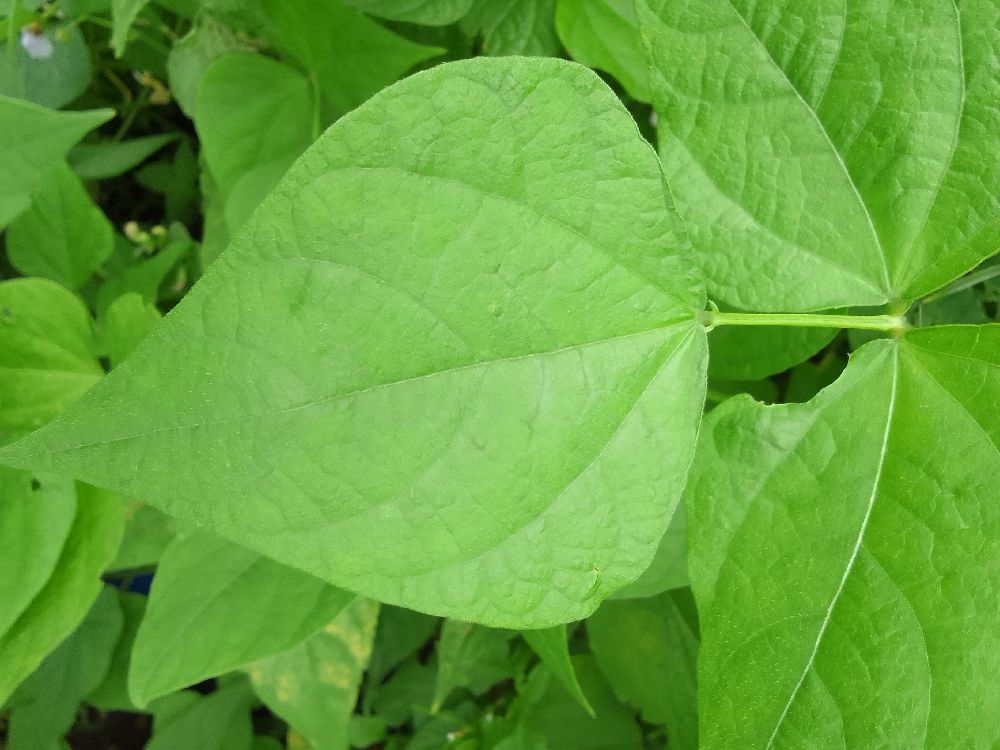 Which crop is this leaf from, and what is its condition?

common bean, healthy
